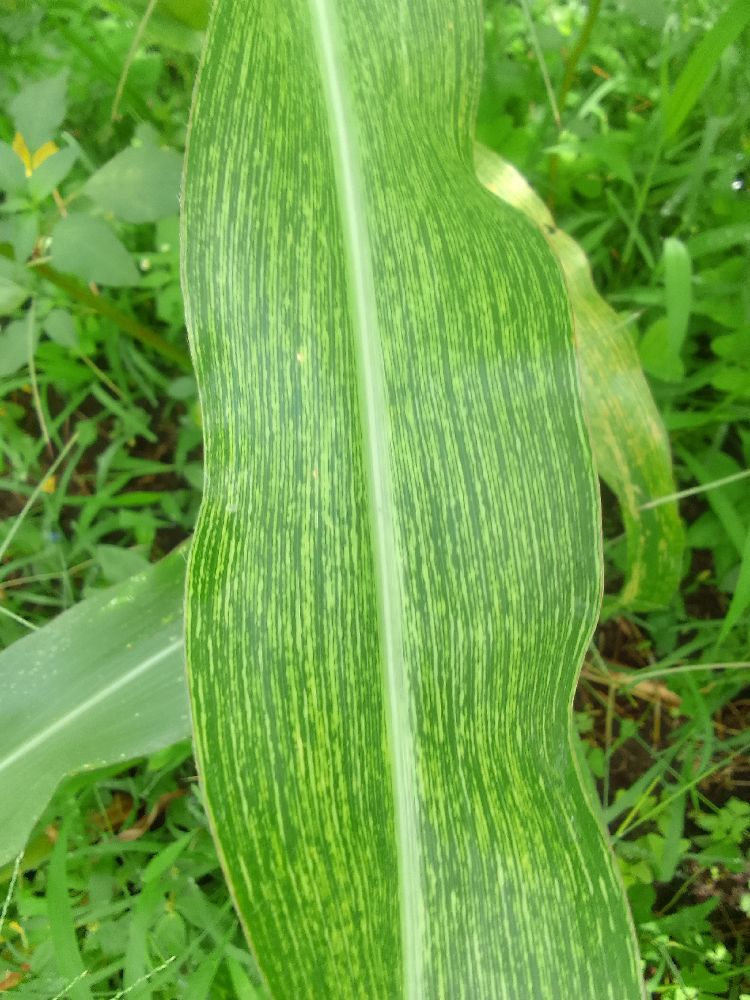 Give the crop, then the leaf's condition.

maize, healthy
